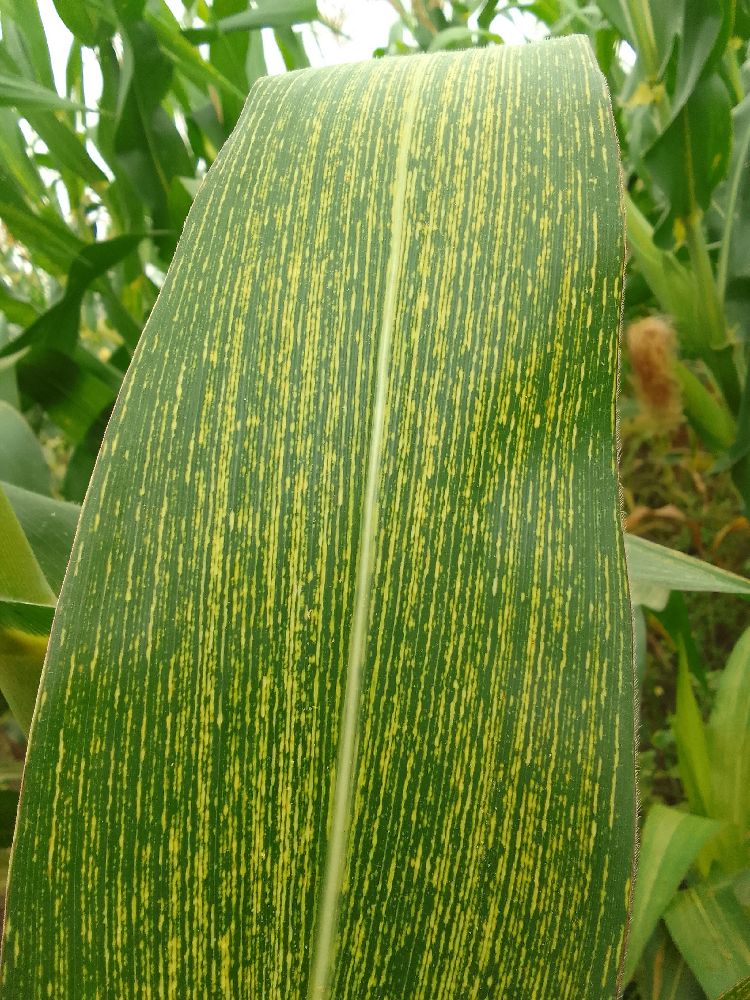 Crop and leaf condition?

maize, maize streak virus
